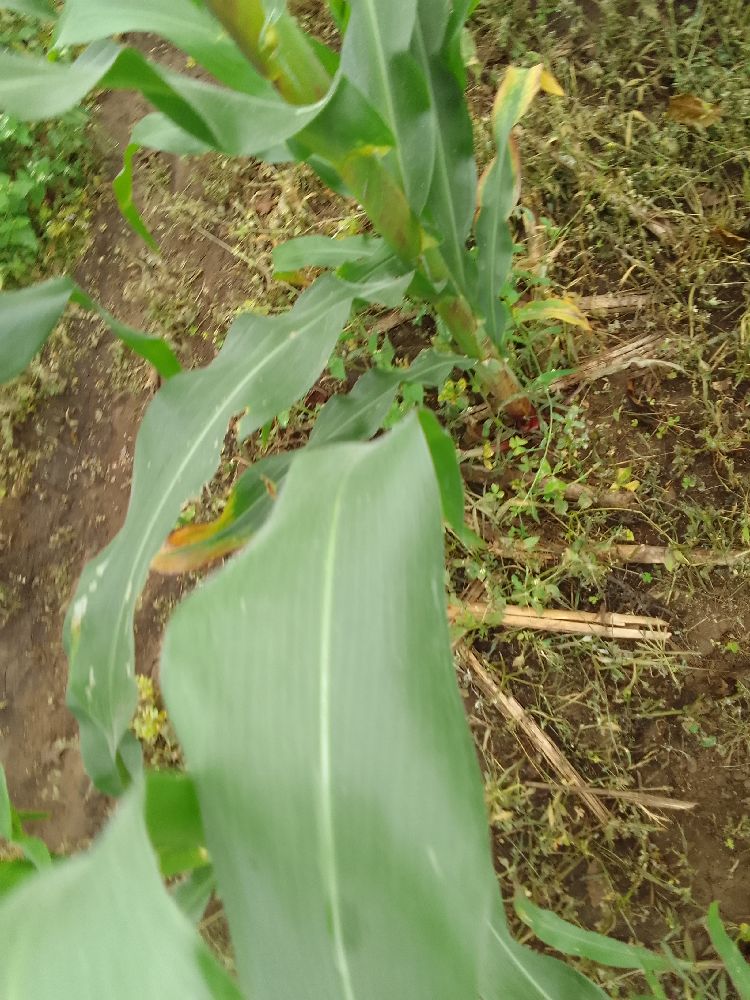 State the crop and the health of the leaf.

maize, healthy
